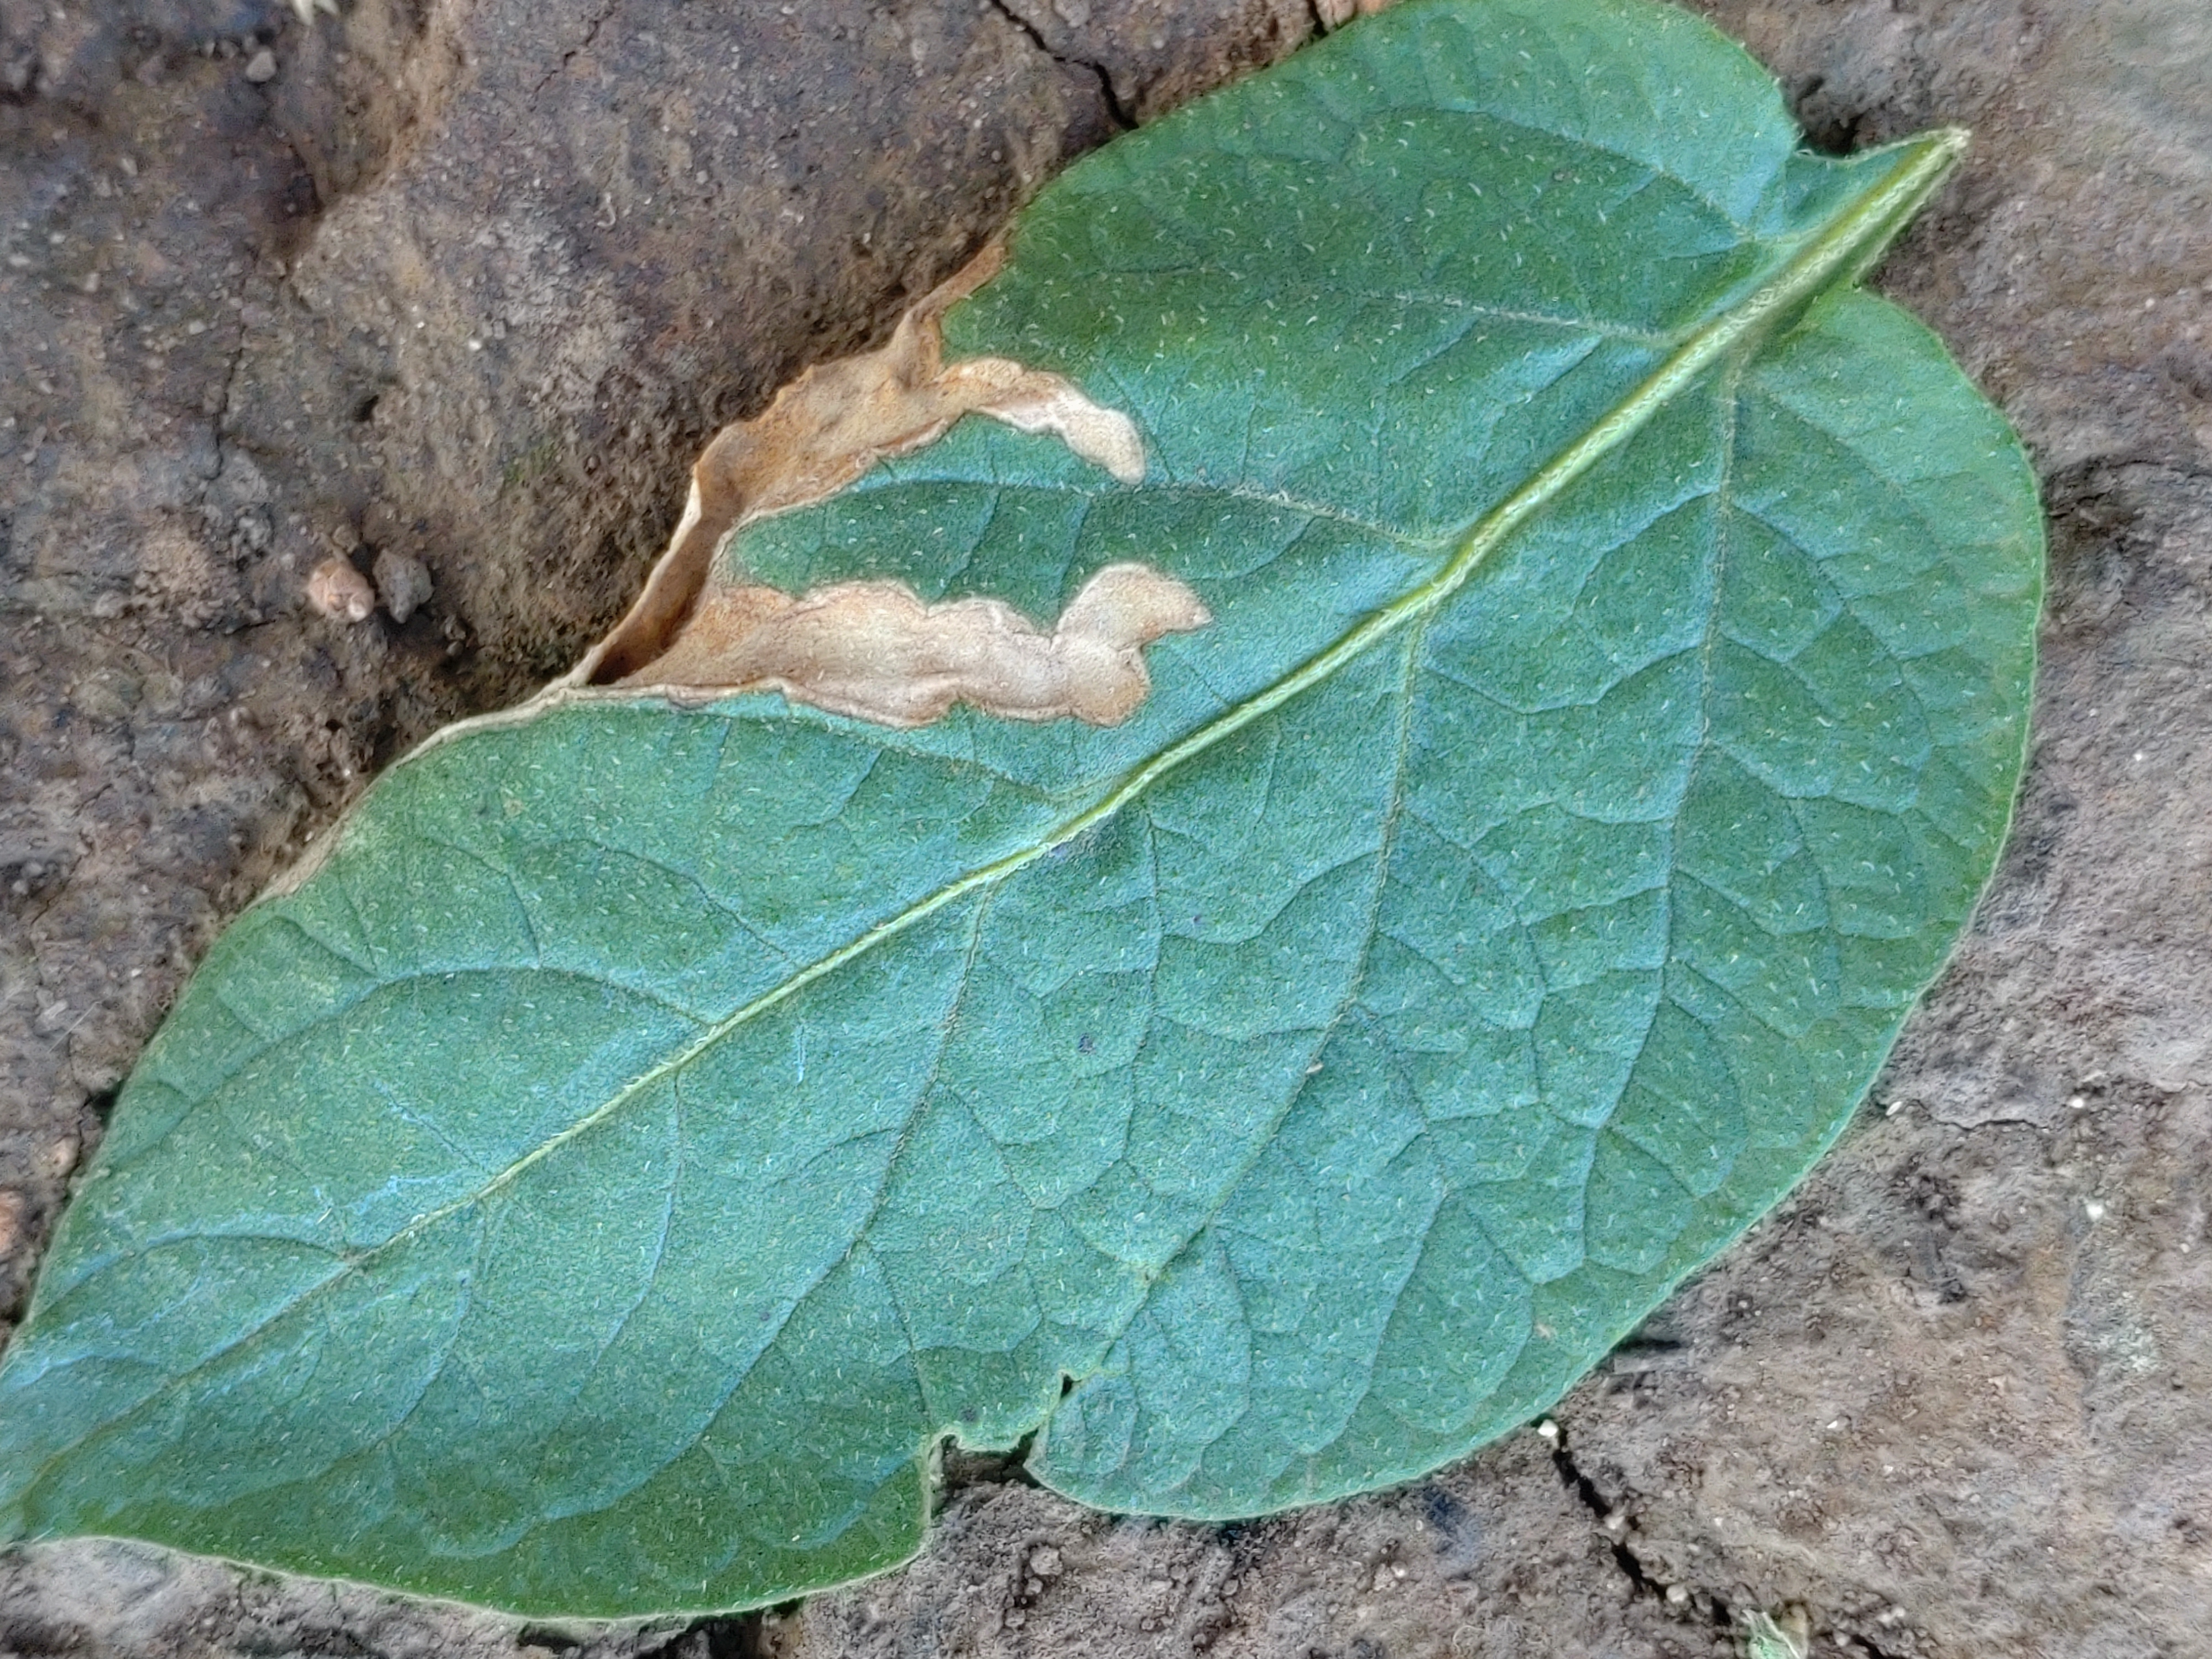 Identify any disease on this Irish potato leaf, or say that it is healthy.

early blight
